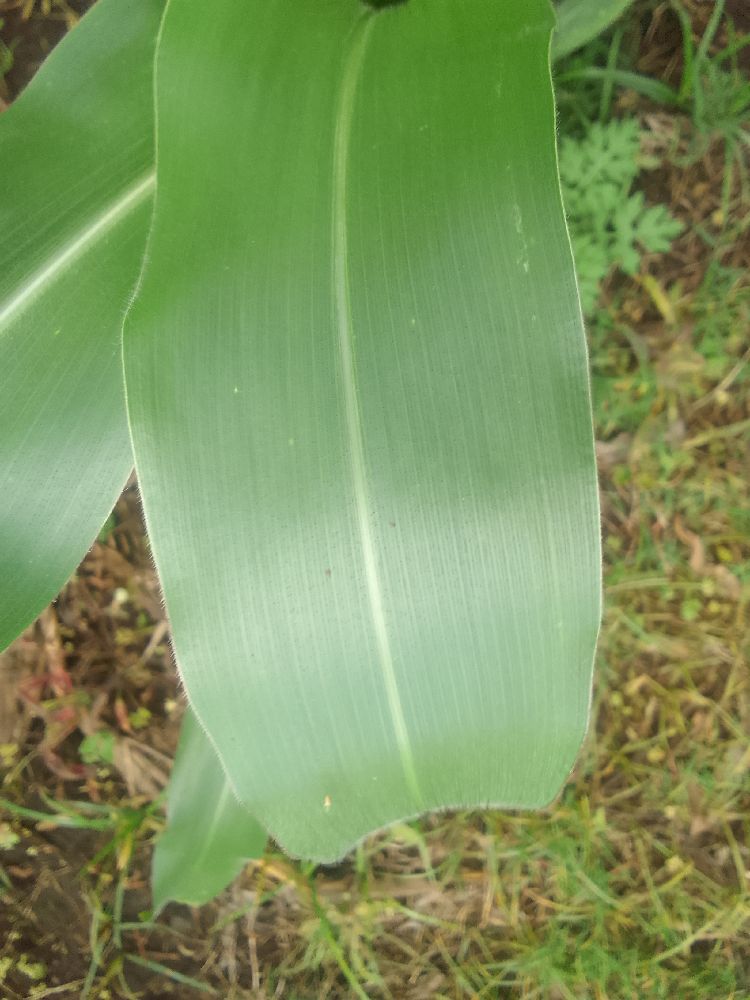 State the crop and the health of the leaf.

maize, healthy
